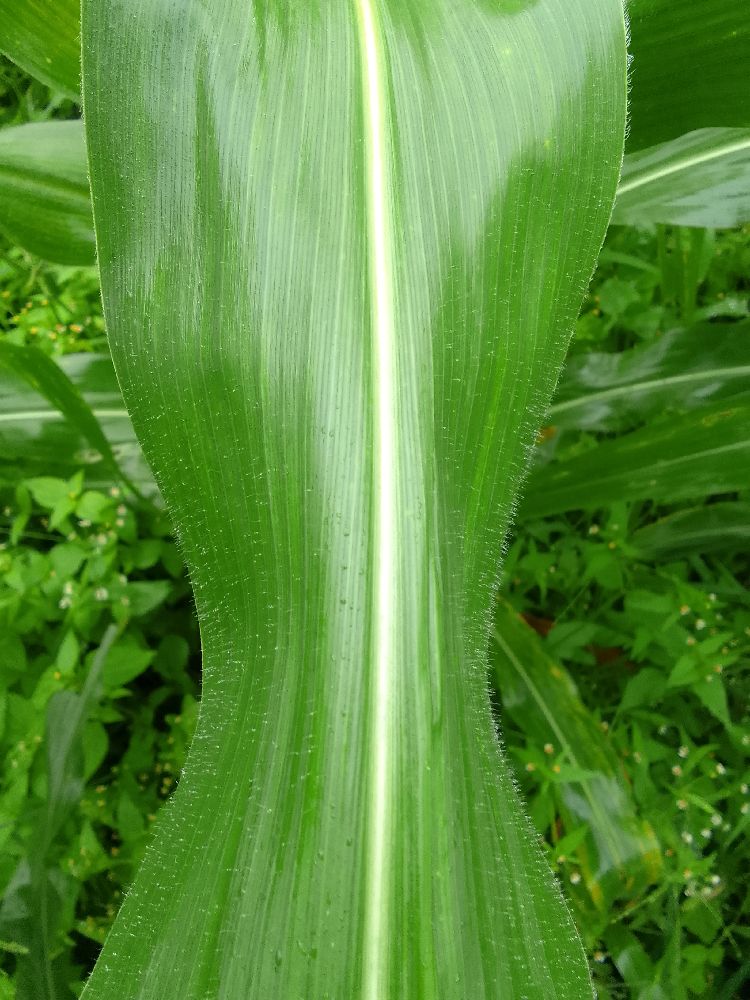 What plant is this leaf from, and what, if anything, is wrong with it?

maize, healthy
